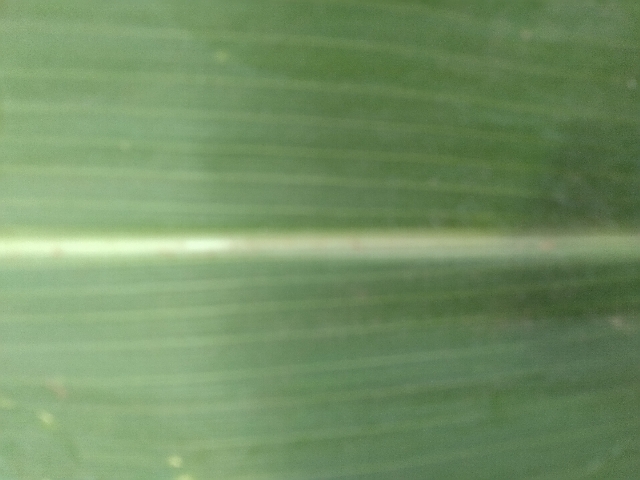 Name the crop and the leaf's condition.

maize, healthy
